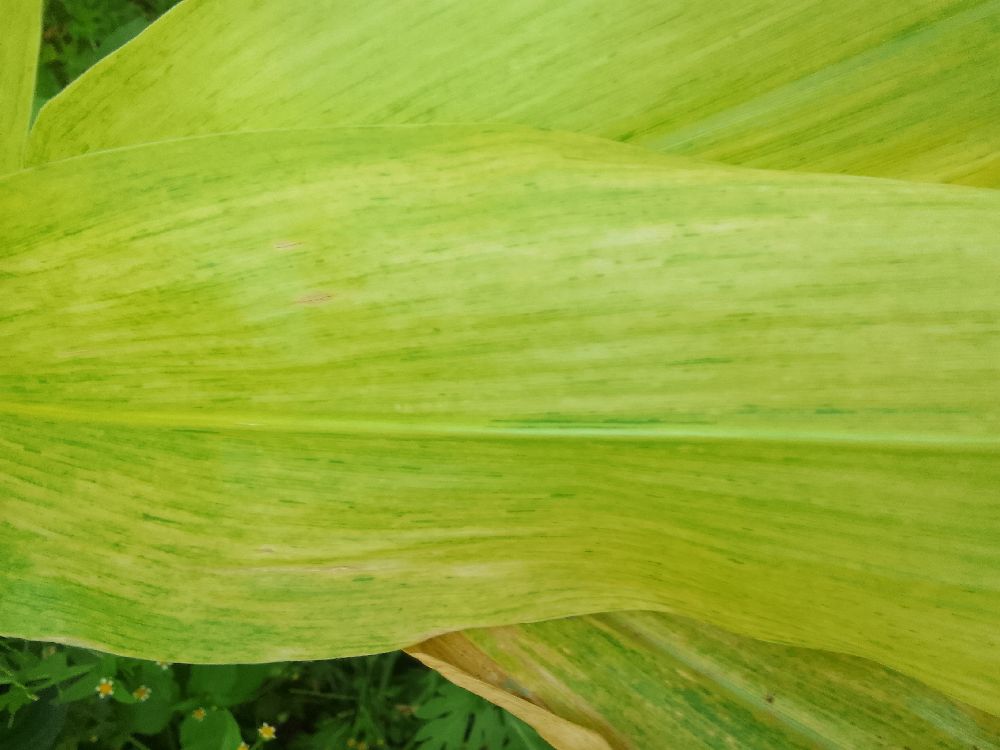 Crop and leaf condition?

maize, maize lethal necrosis
